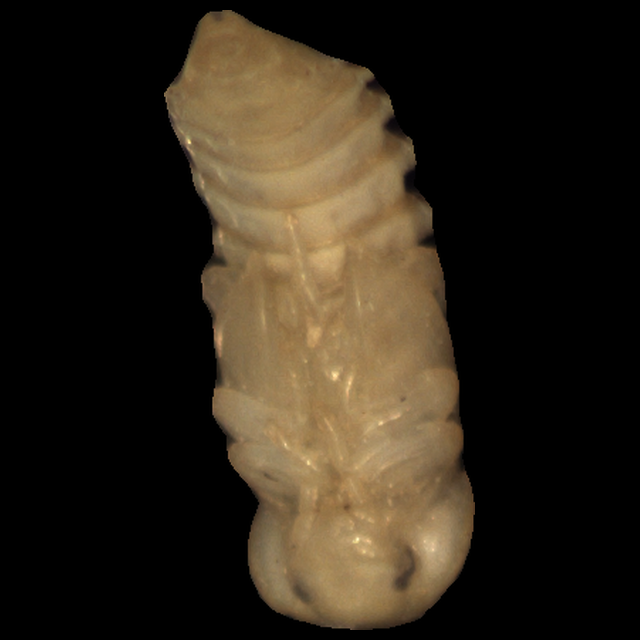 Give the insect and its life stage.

mealworm pupa
